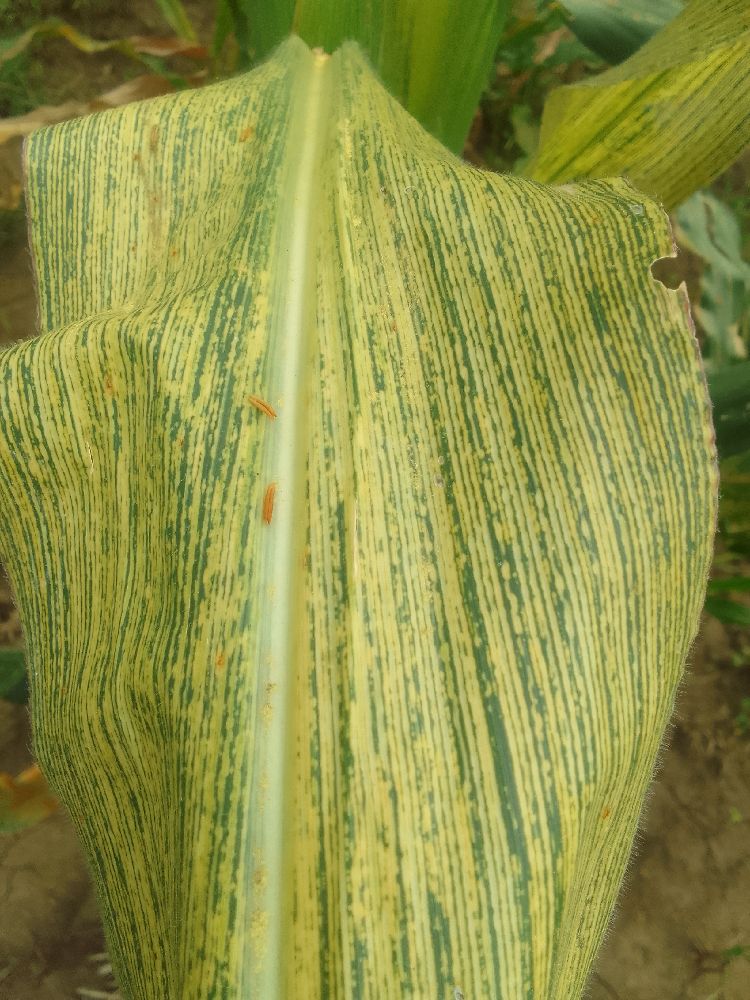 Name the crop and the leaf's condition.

maize, maize streak virus
